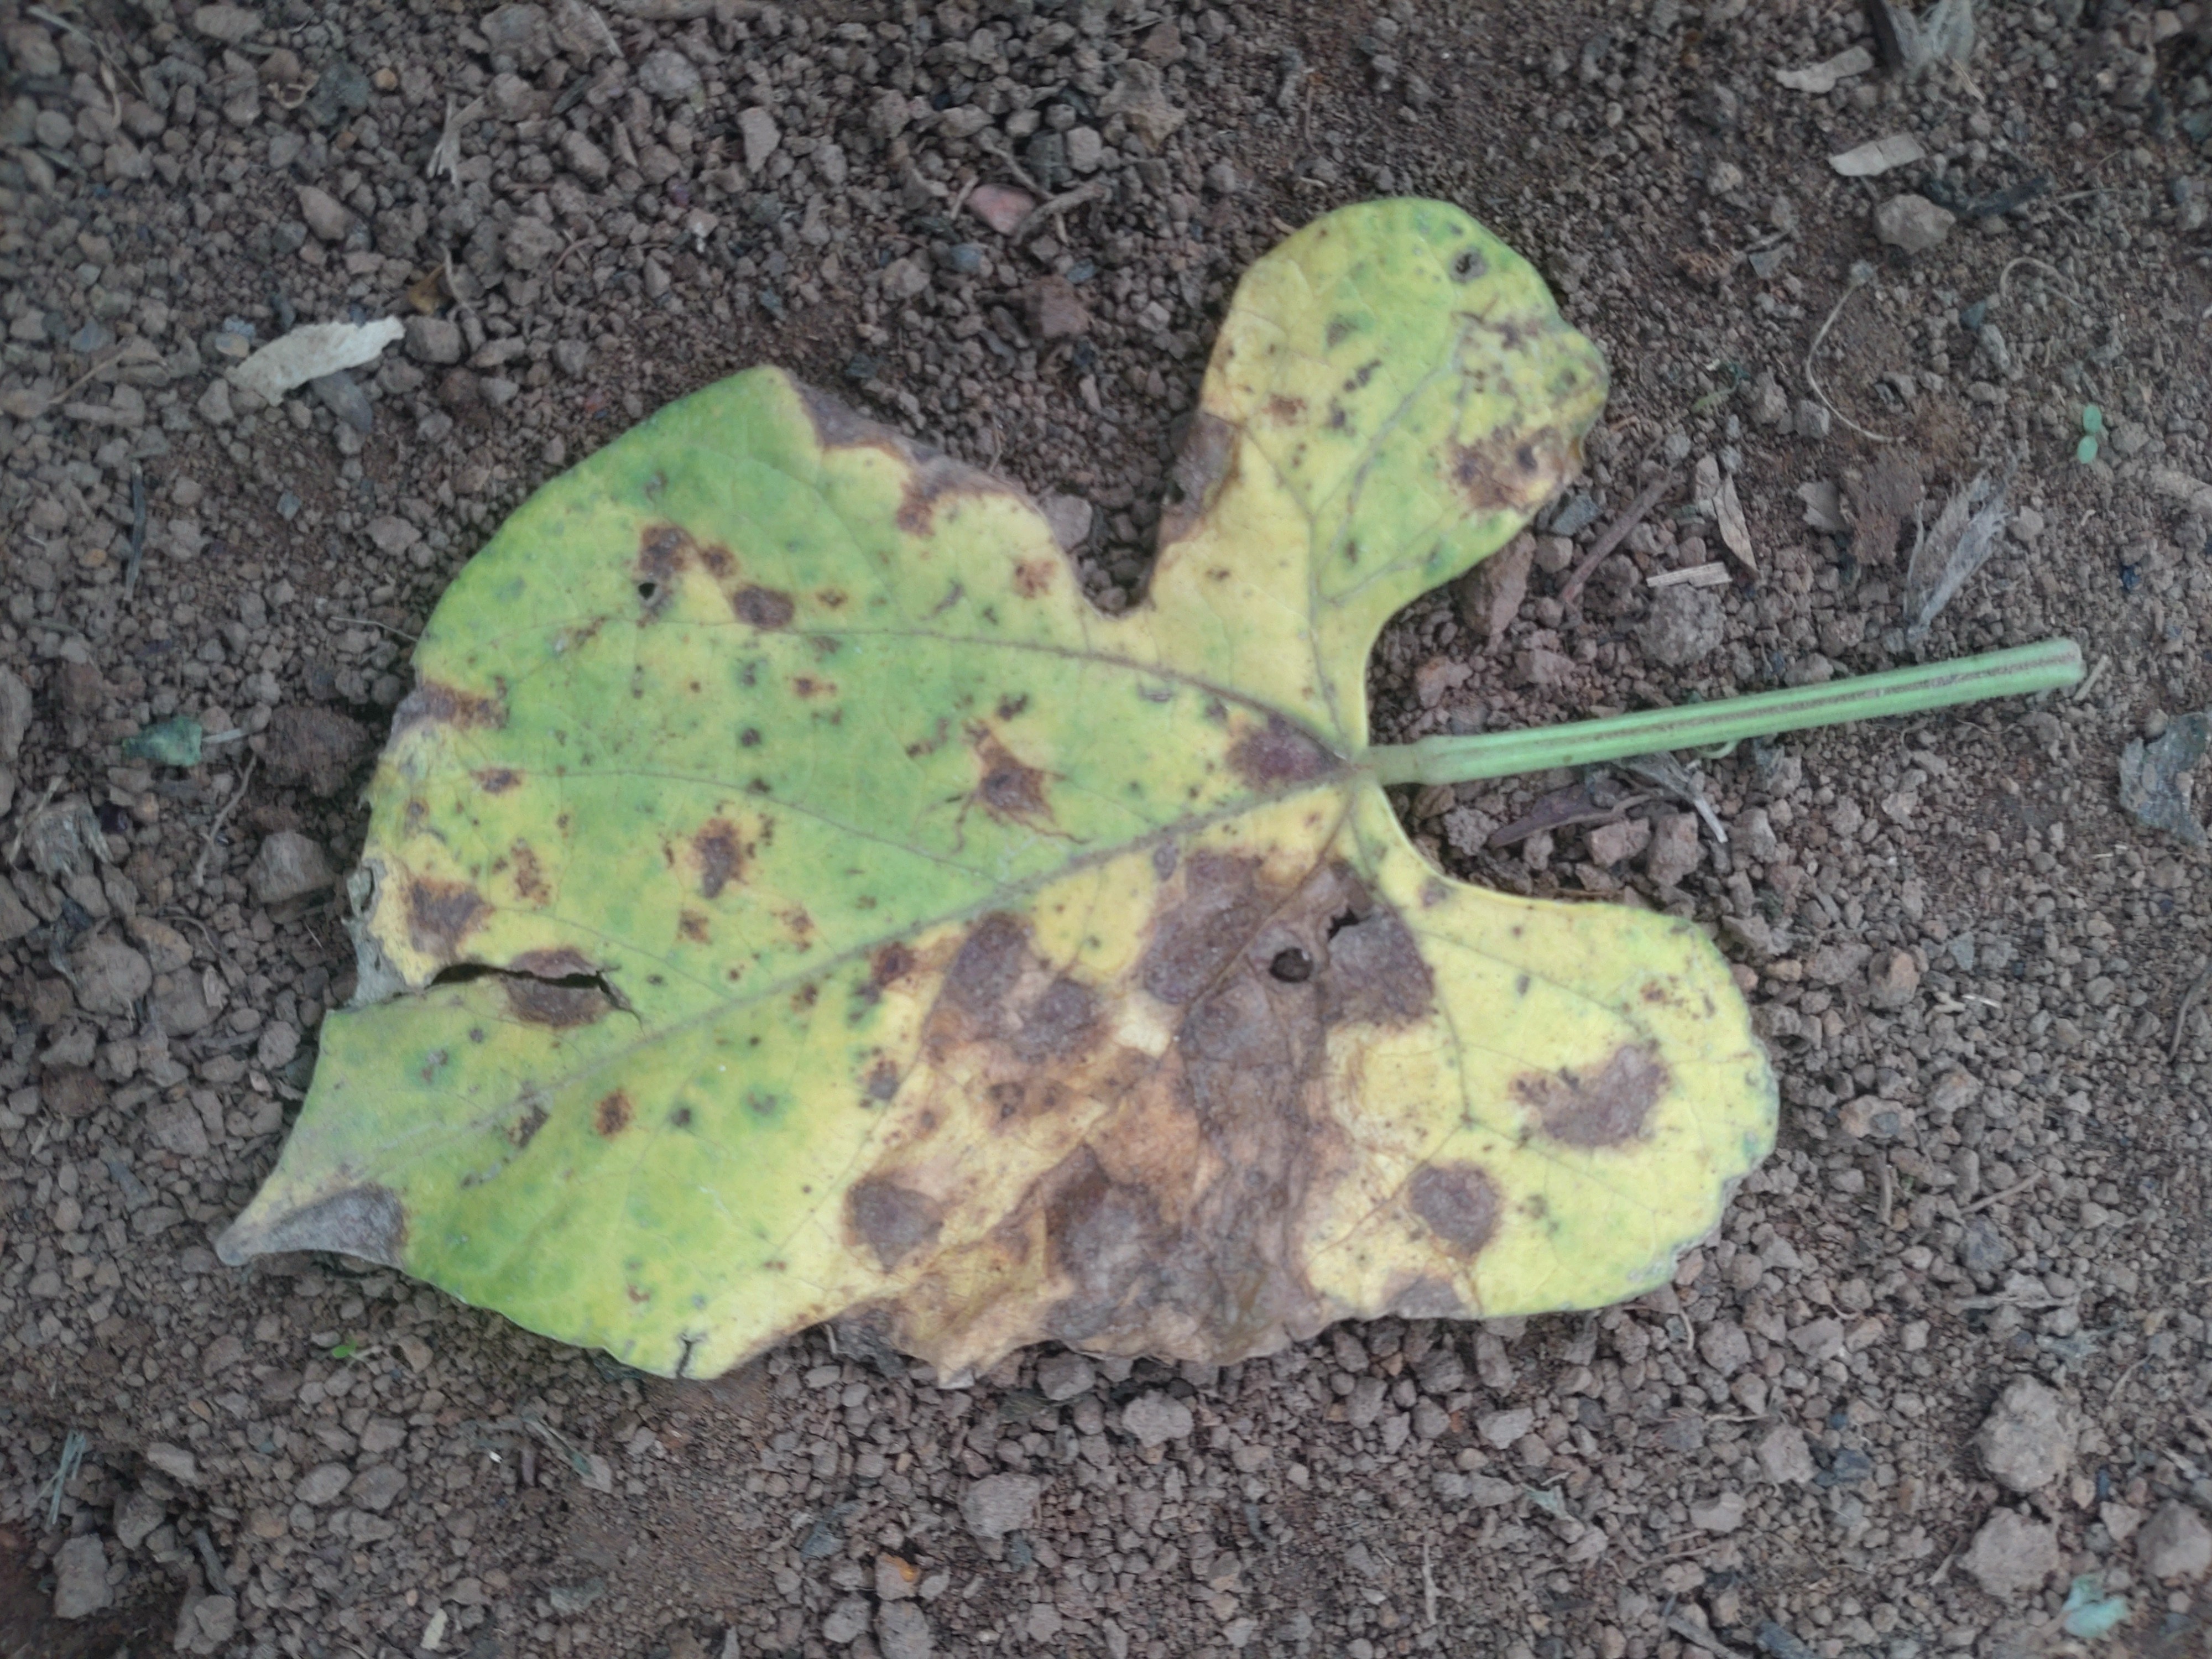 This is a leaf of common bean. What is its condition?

anthracnose
